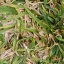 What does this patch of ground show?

grass
